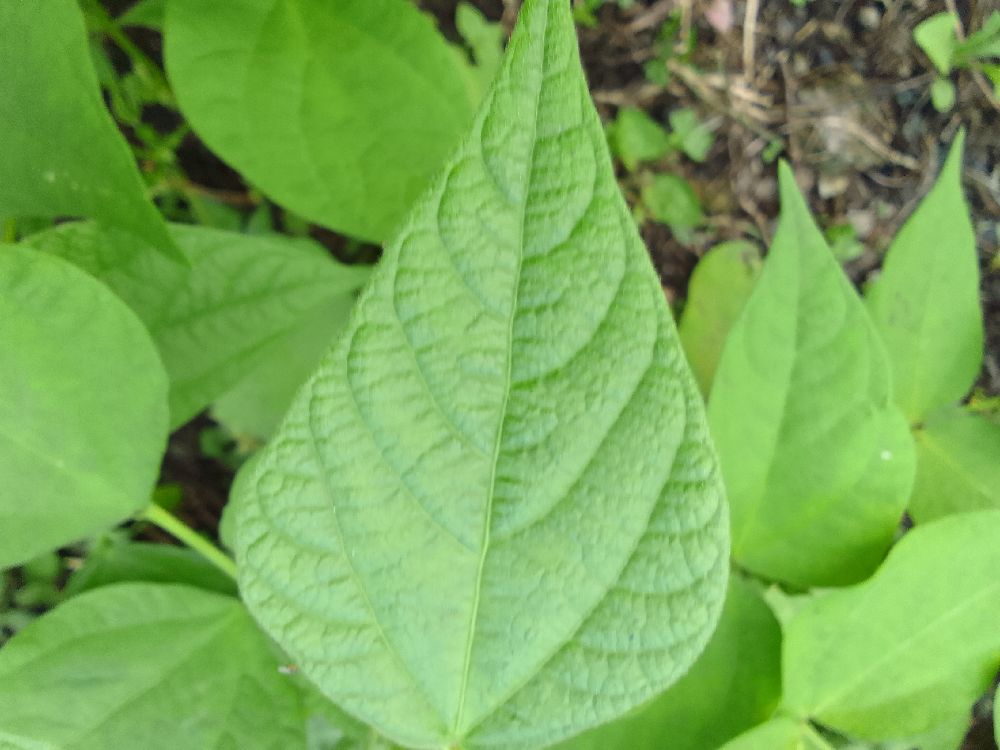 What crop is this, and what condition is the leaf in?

common bean, healthy
